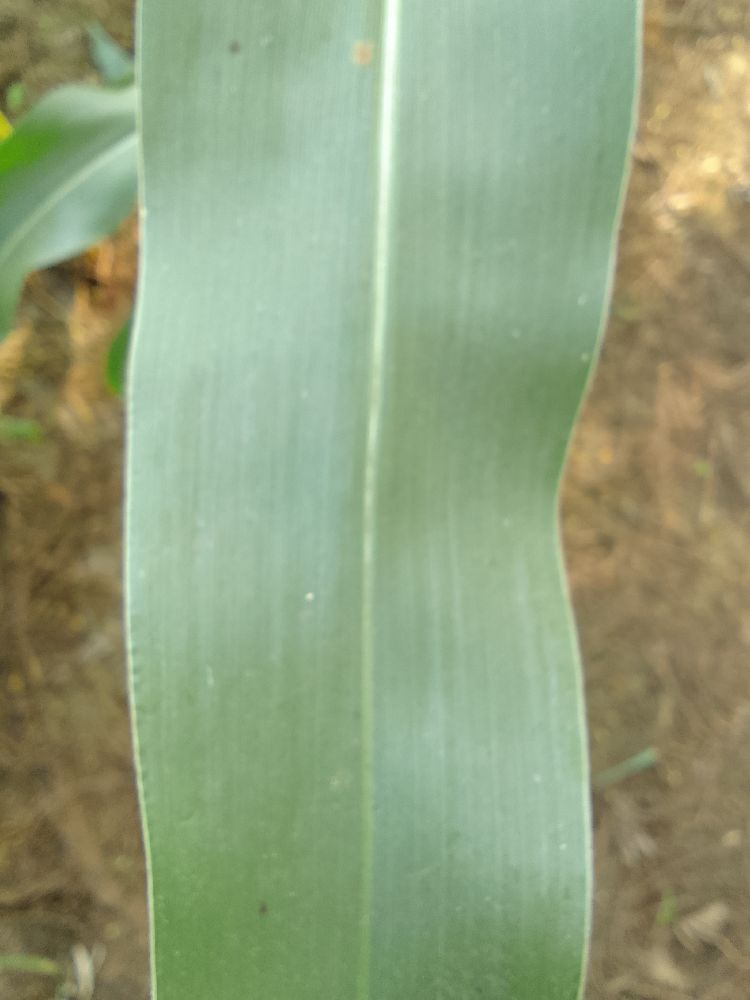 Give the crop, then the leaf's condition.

maize, healthy
